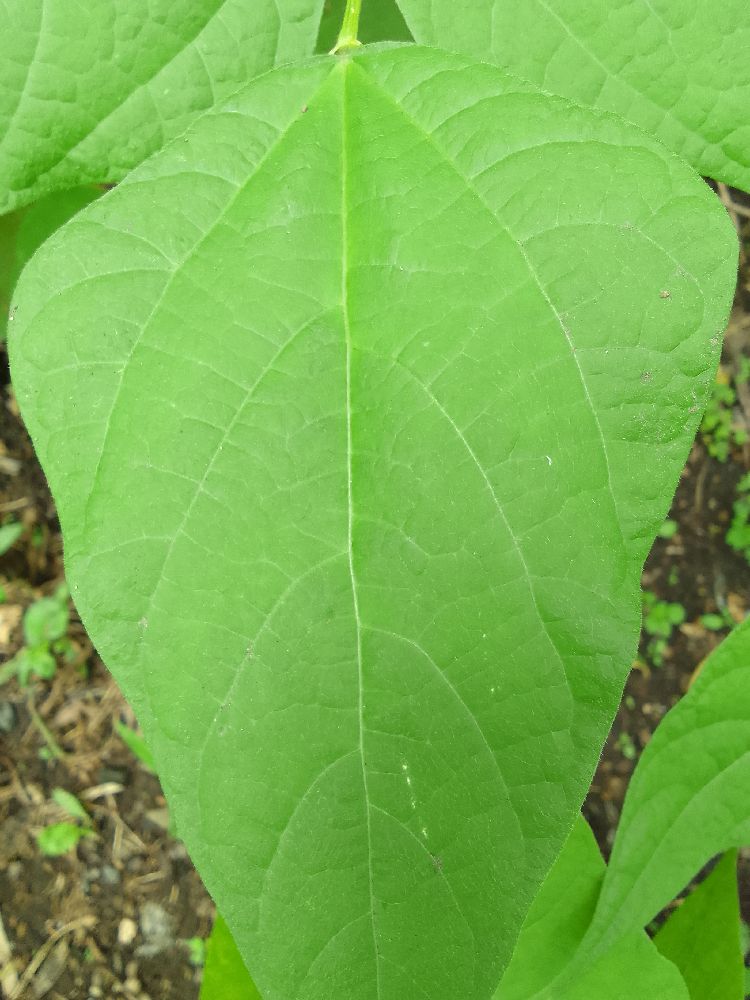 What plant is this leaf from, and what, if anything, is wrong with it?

common bean, healthy
